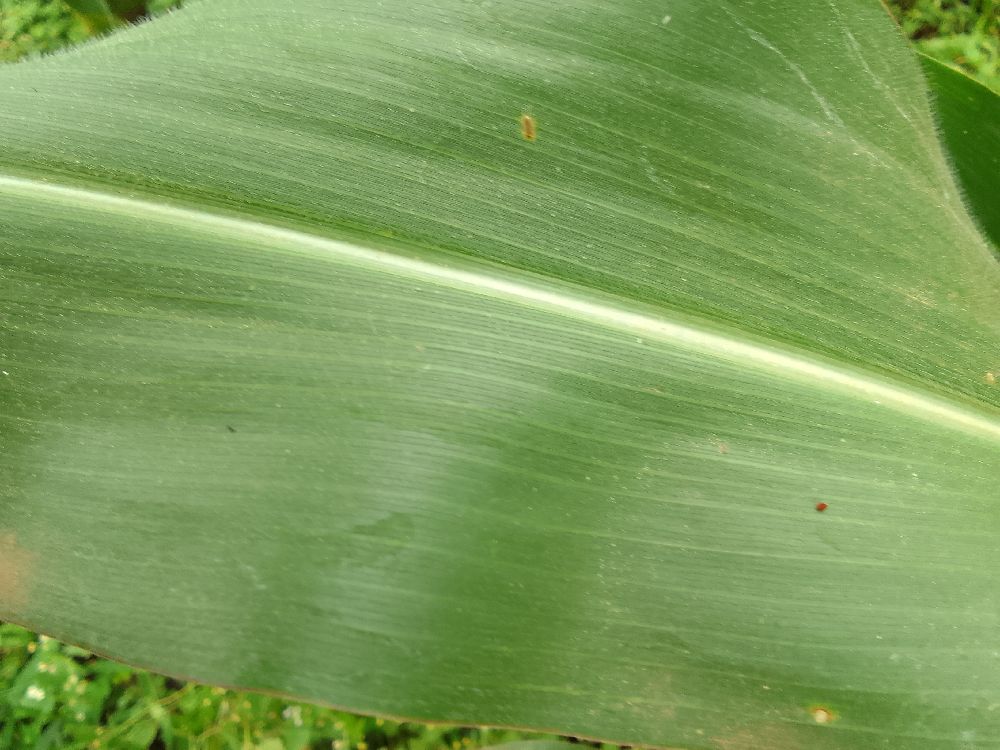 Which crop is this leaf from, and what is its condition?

maize, healthy
